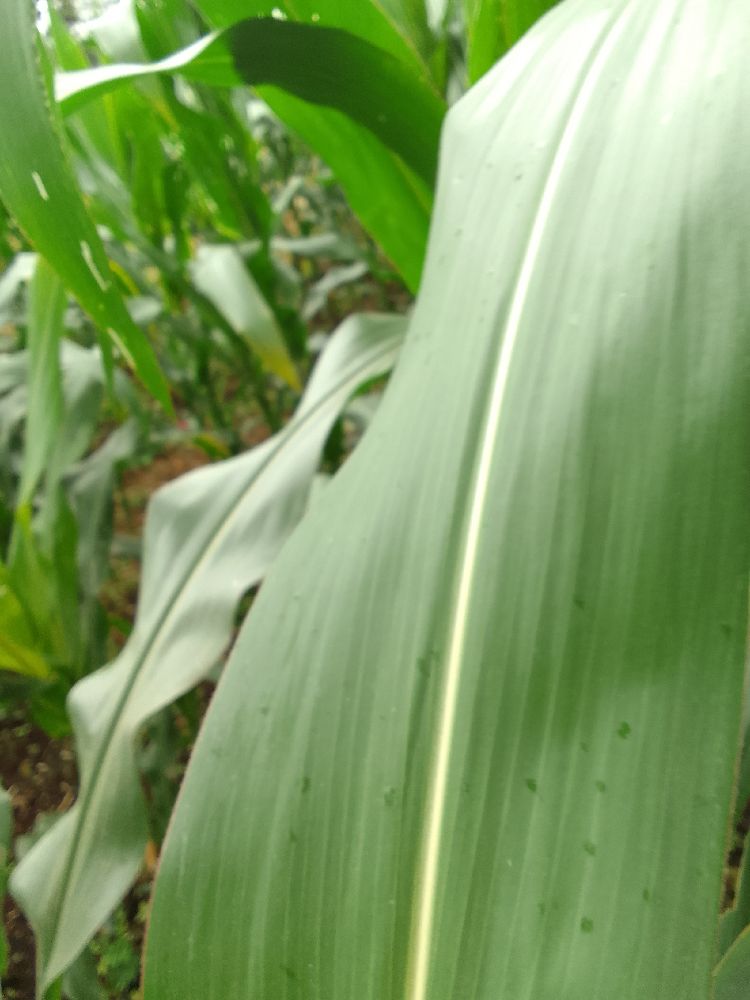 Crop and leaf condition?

maize, healthy
